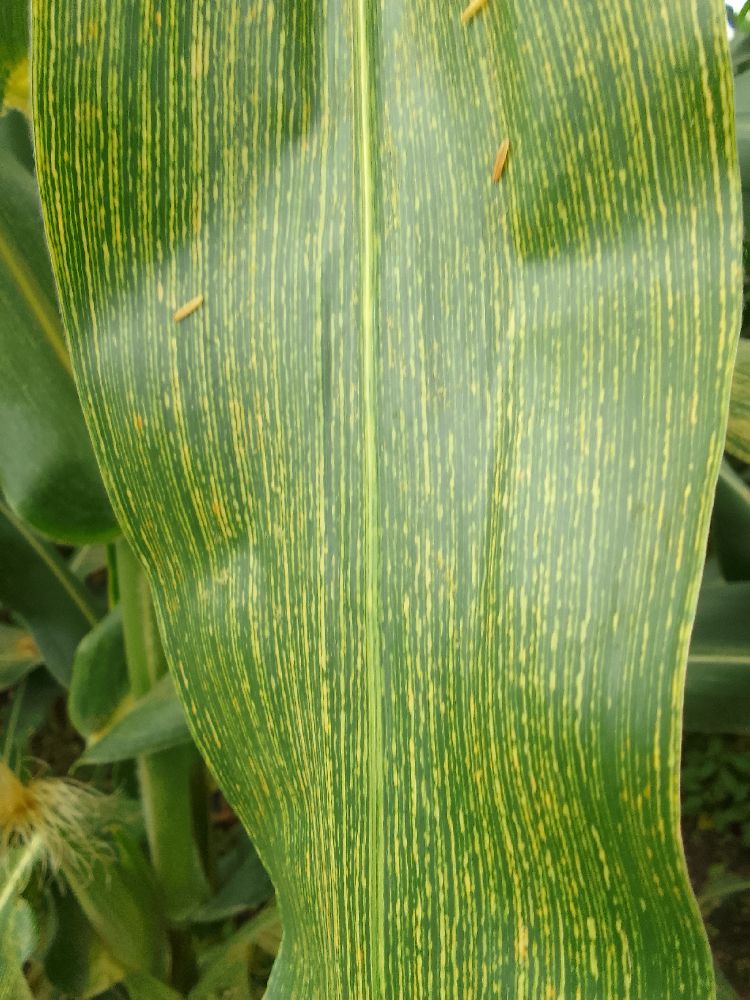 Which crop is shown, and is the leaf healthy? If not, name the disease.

maize, maize streak virus
